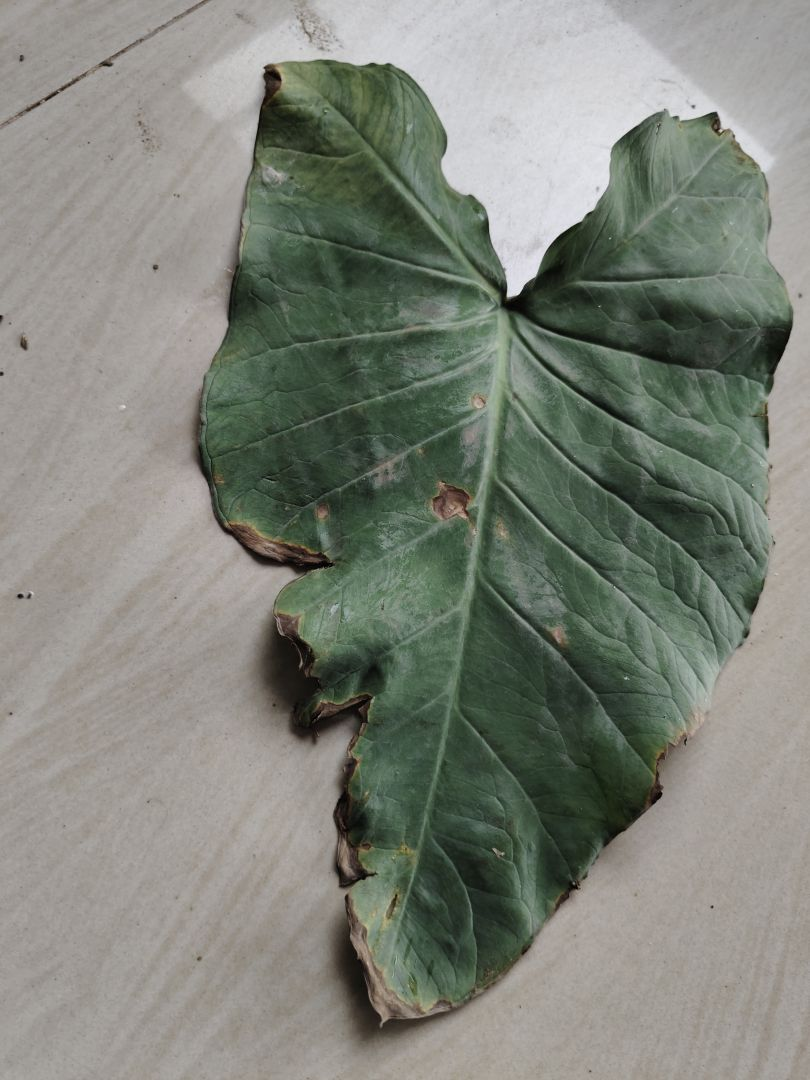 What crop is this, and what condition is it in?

taro, leaf blight
